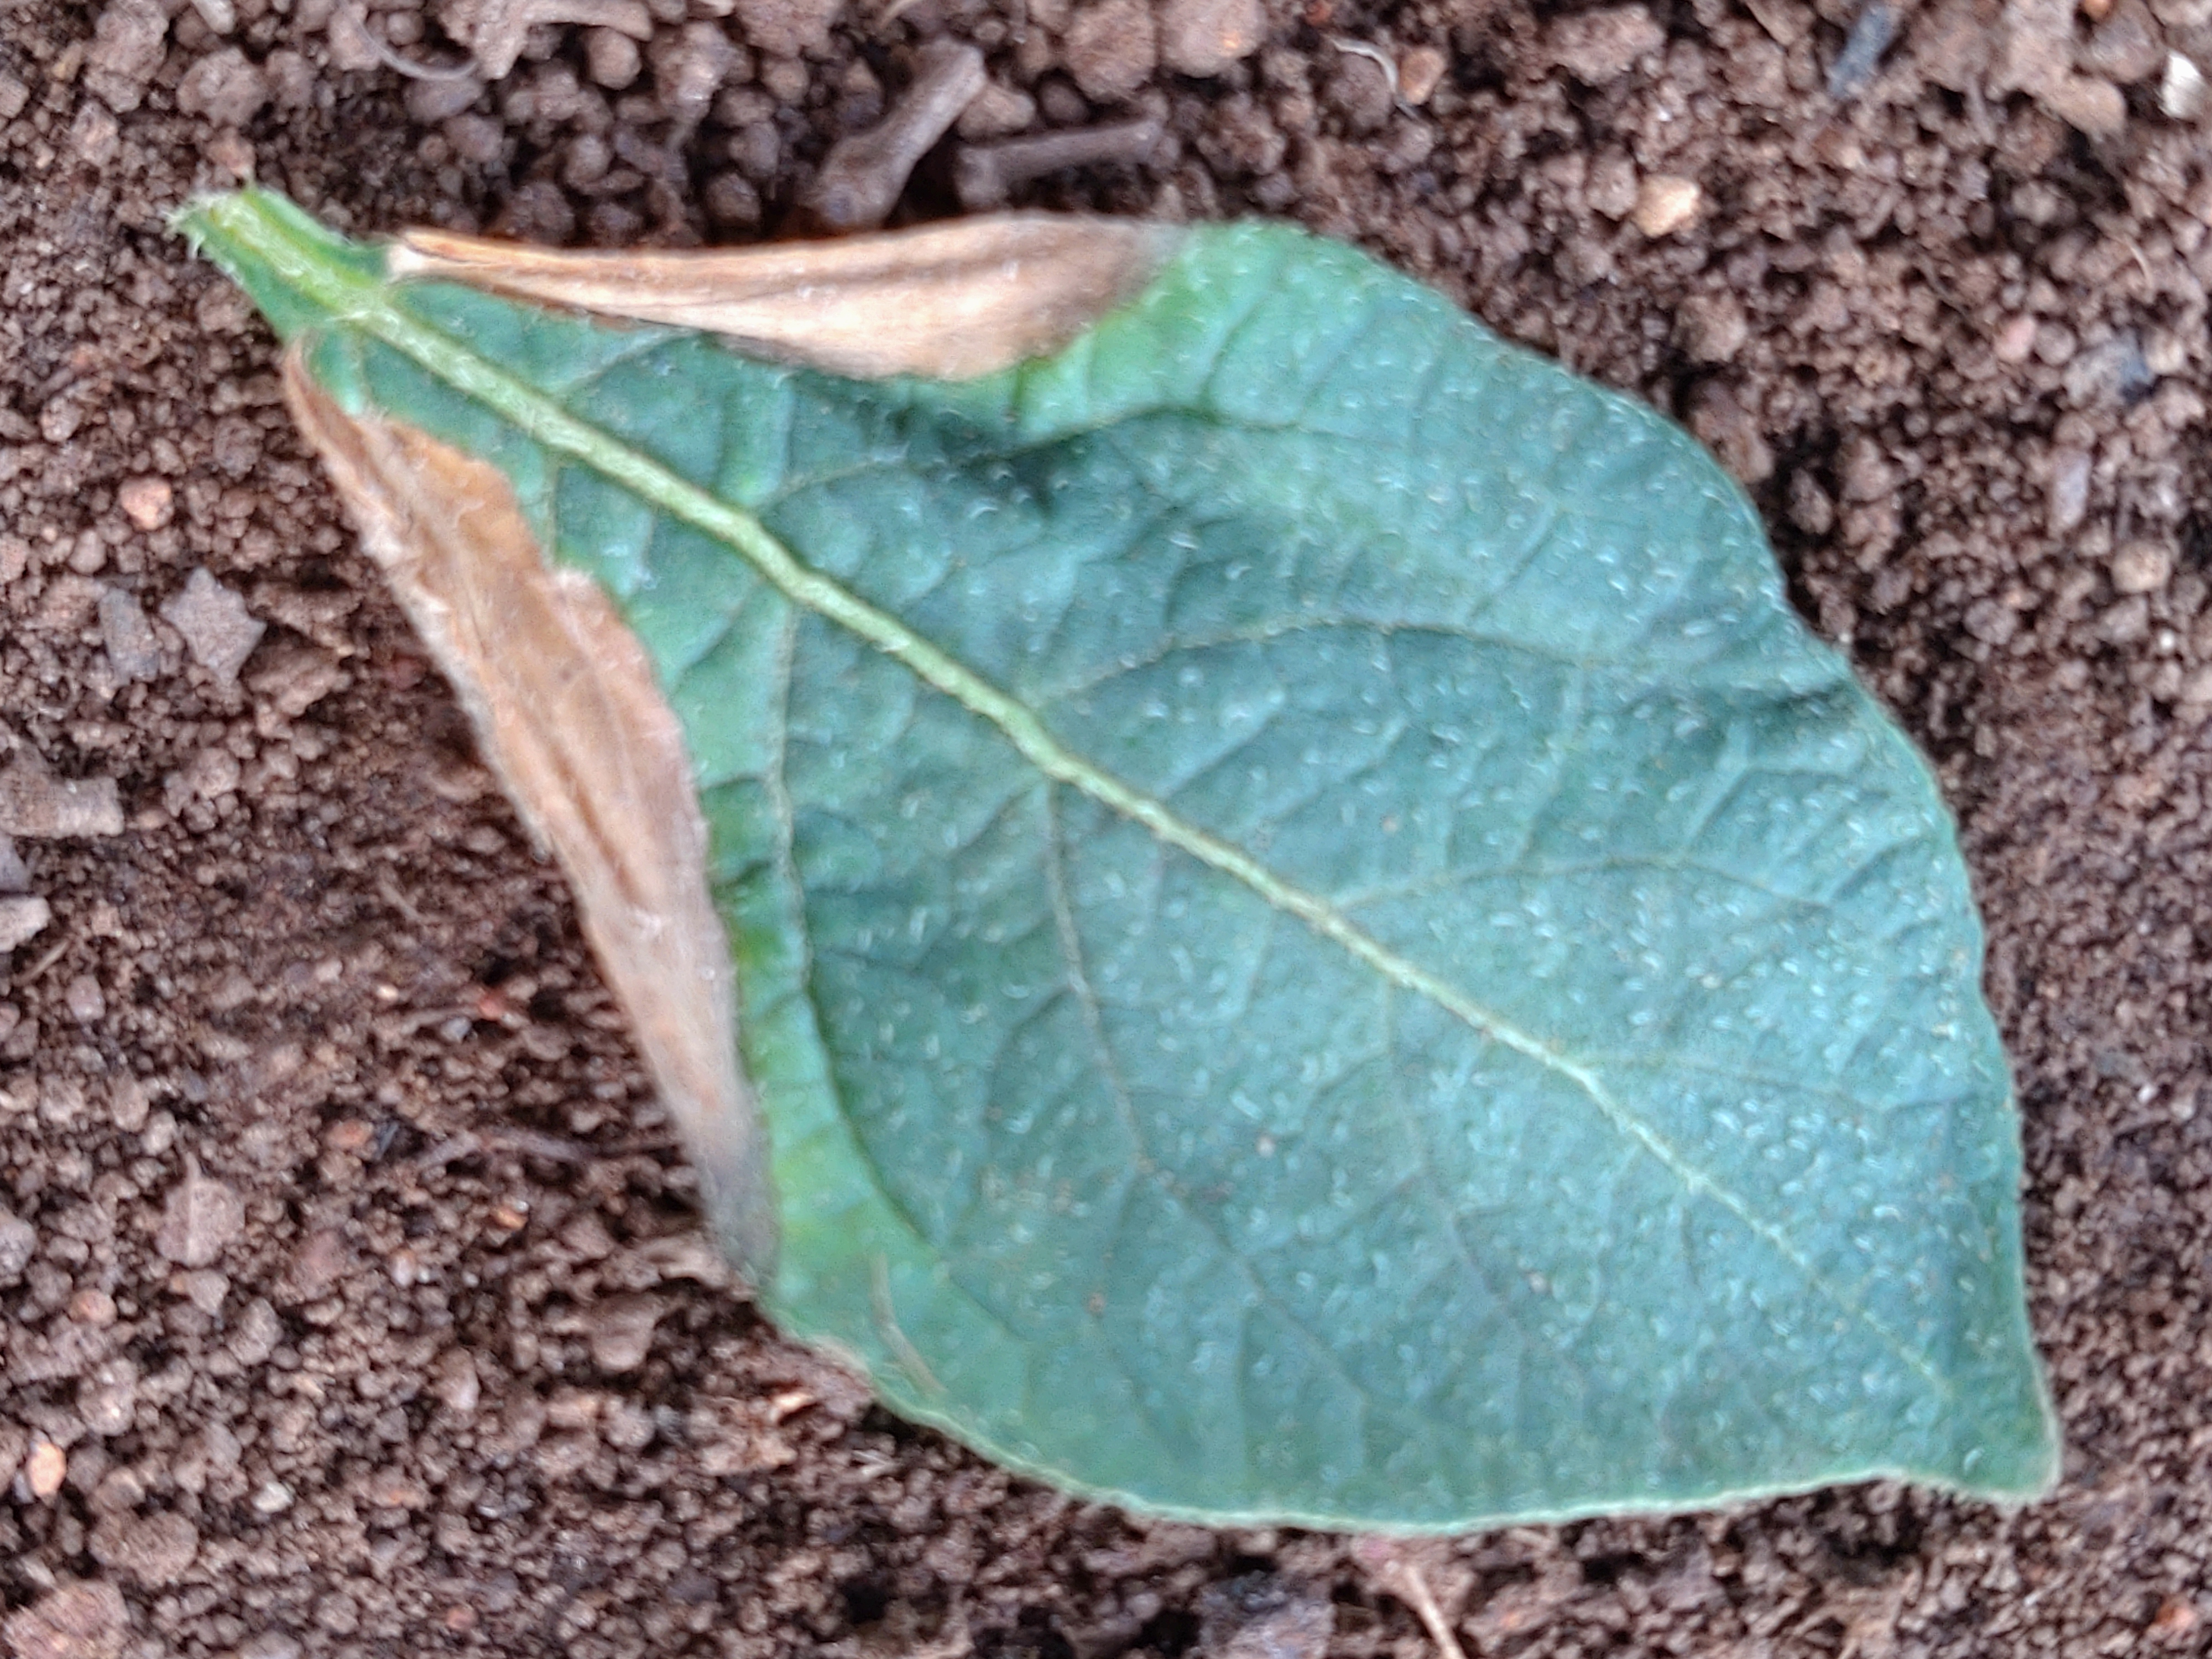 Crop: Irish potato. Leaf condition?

early blight
